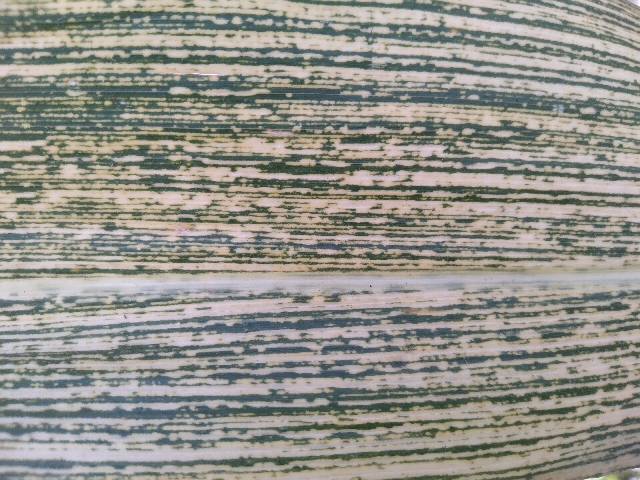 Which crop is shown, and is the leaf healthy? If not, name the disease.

maize, maize streak virus
